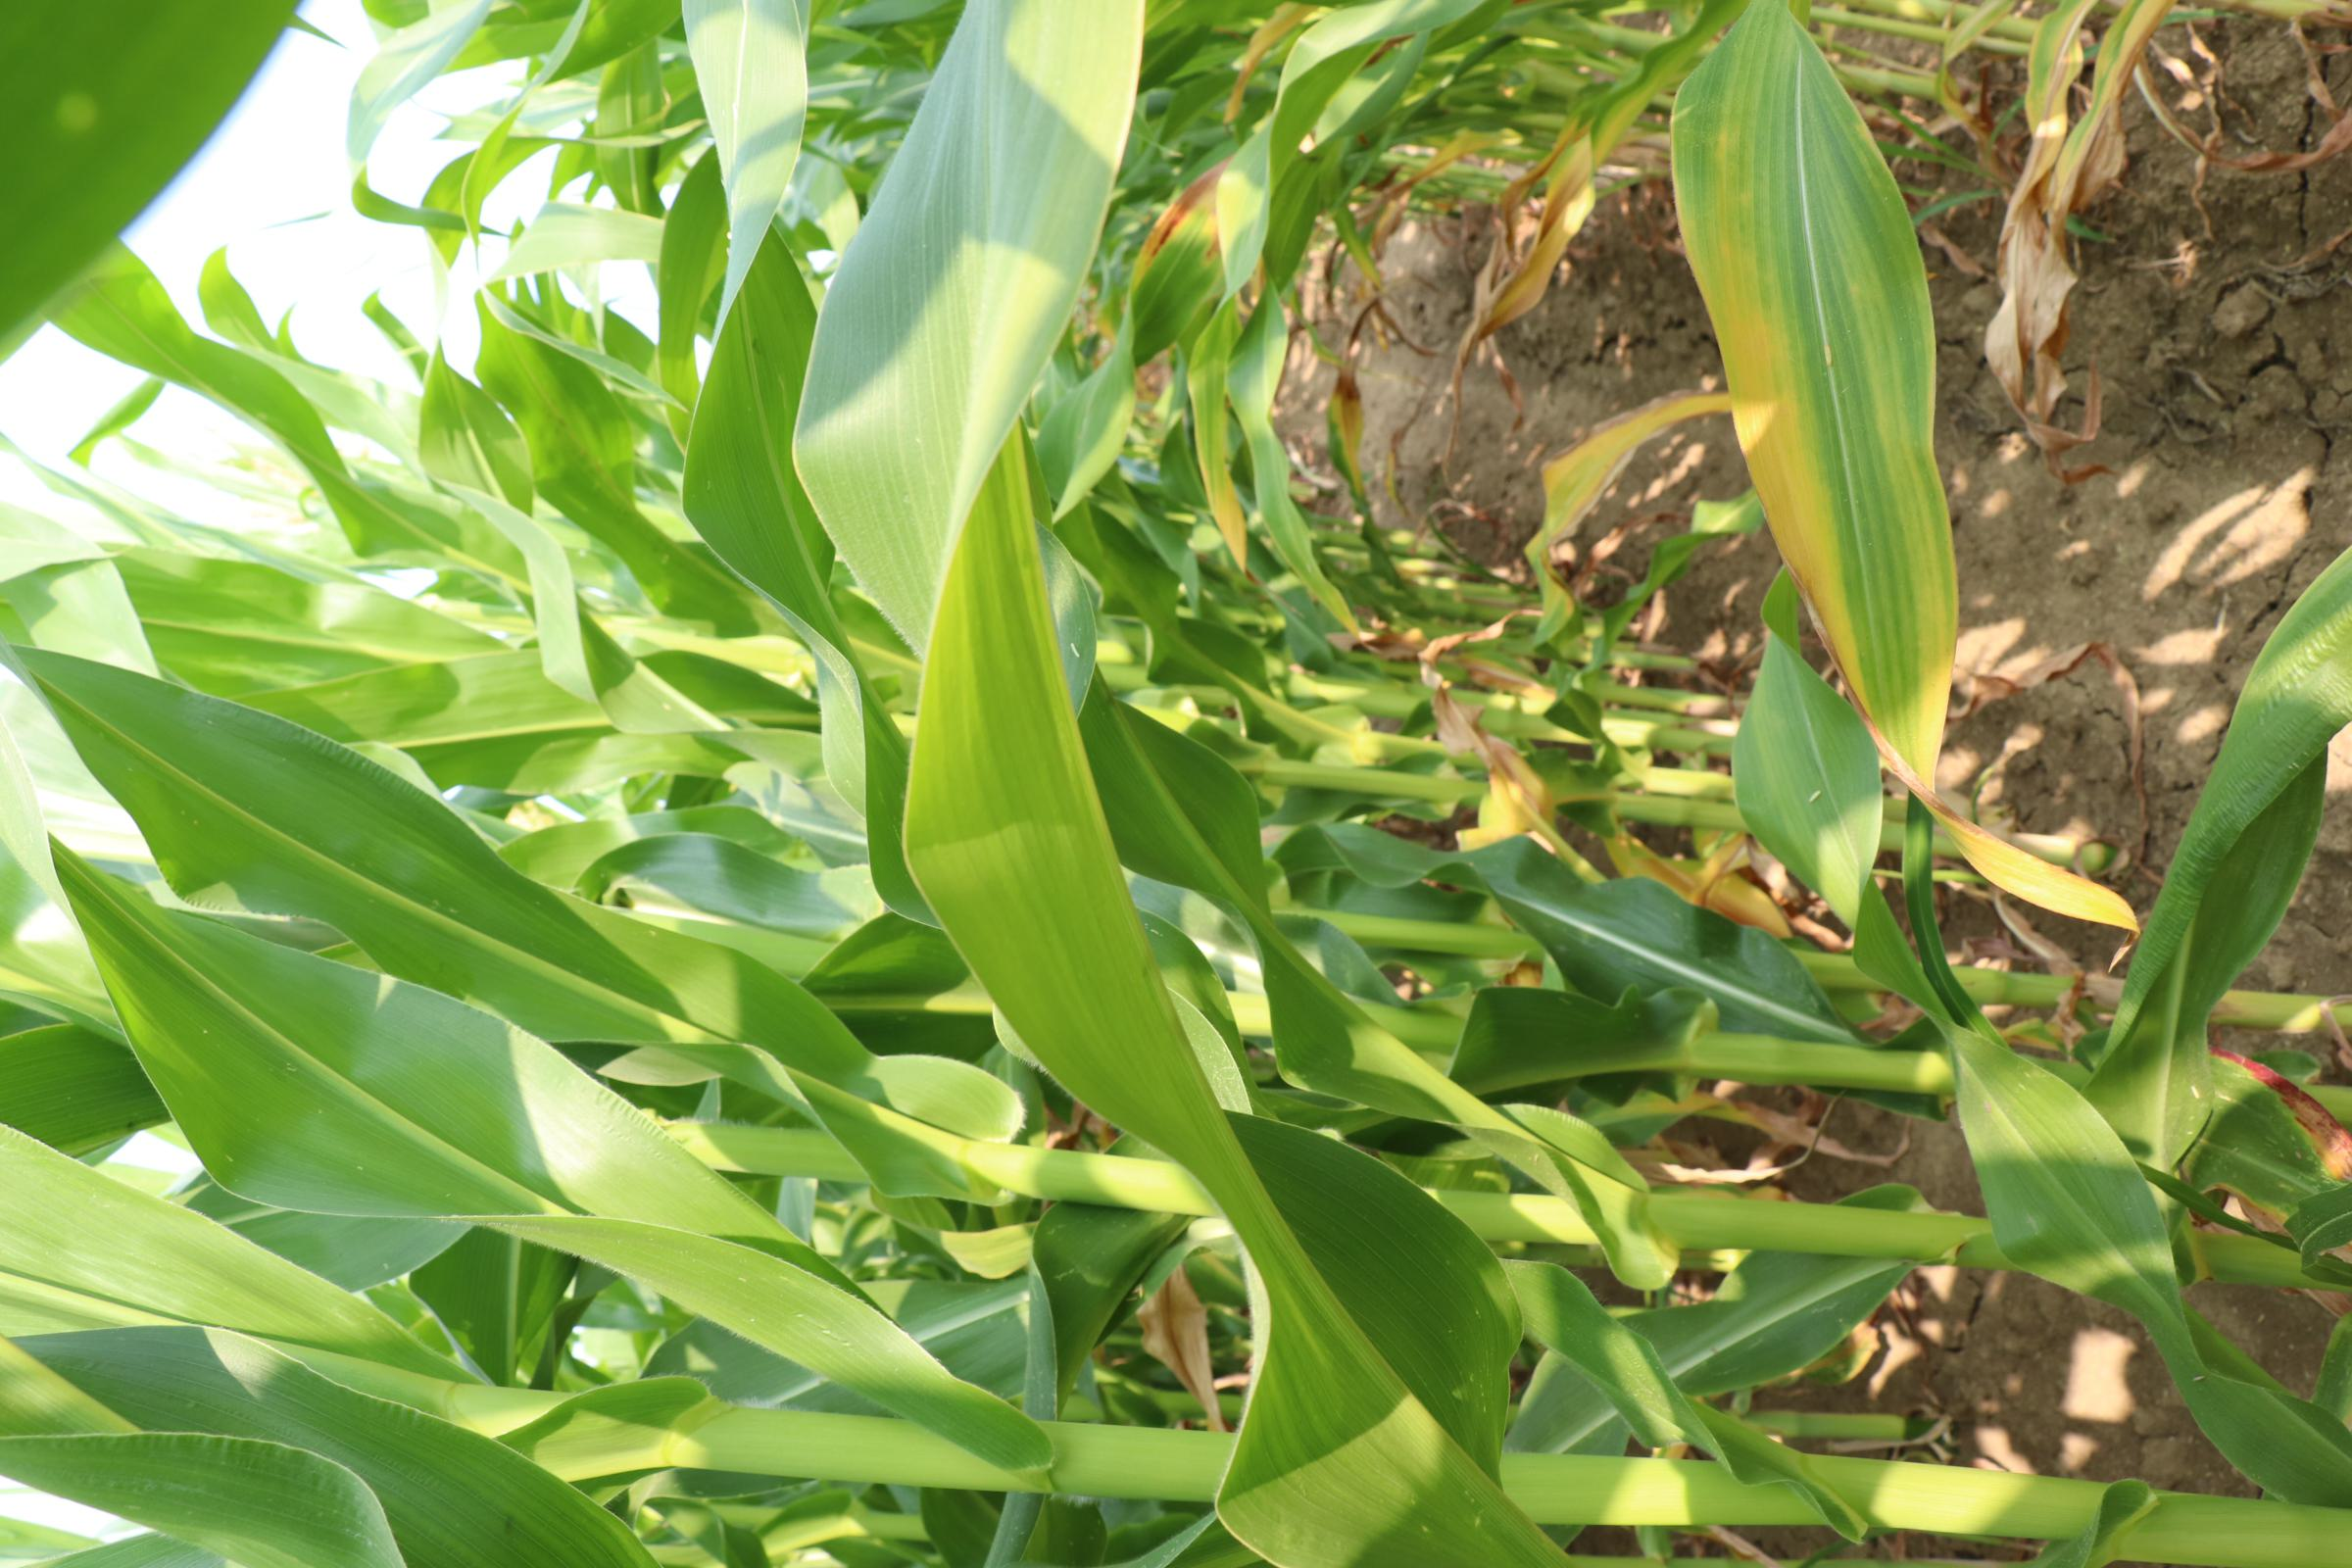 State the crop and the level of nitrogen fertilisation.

maize, reduced nitrogen fertilisation
